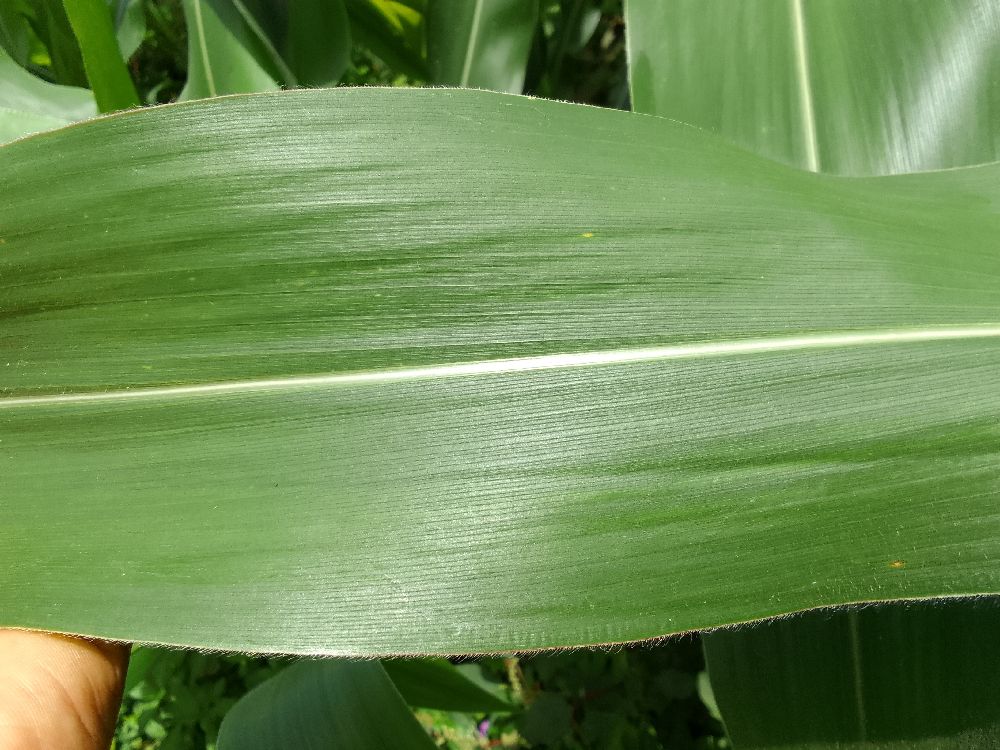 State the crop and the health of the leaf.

maize, healthy
